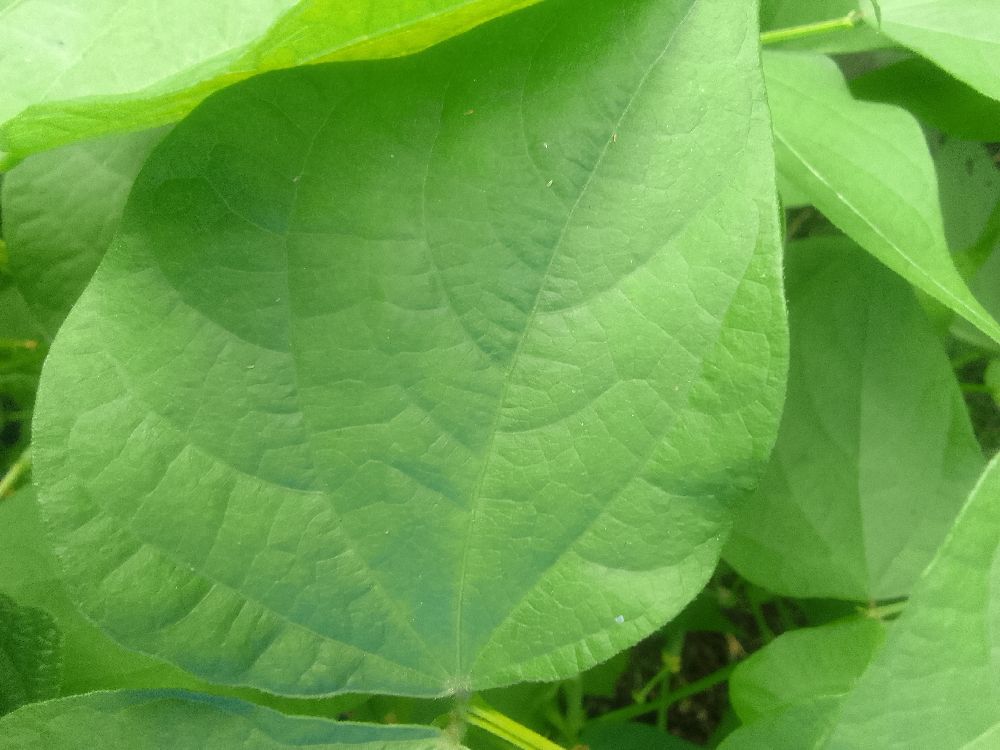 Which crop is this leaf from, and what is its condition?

common bean, healthy
